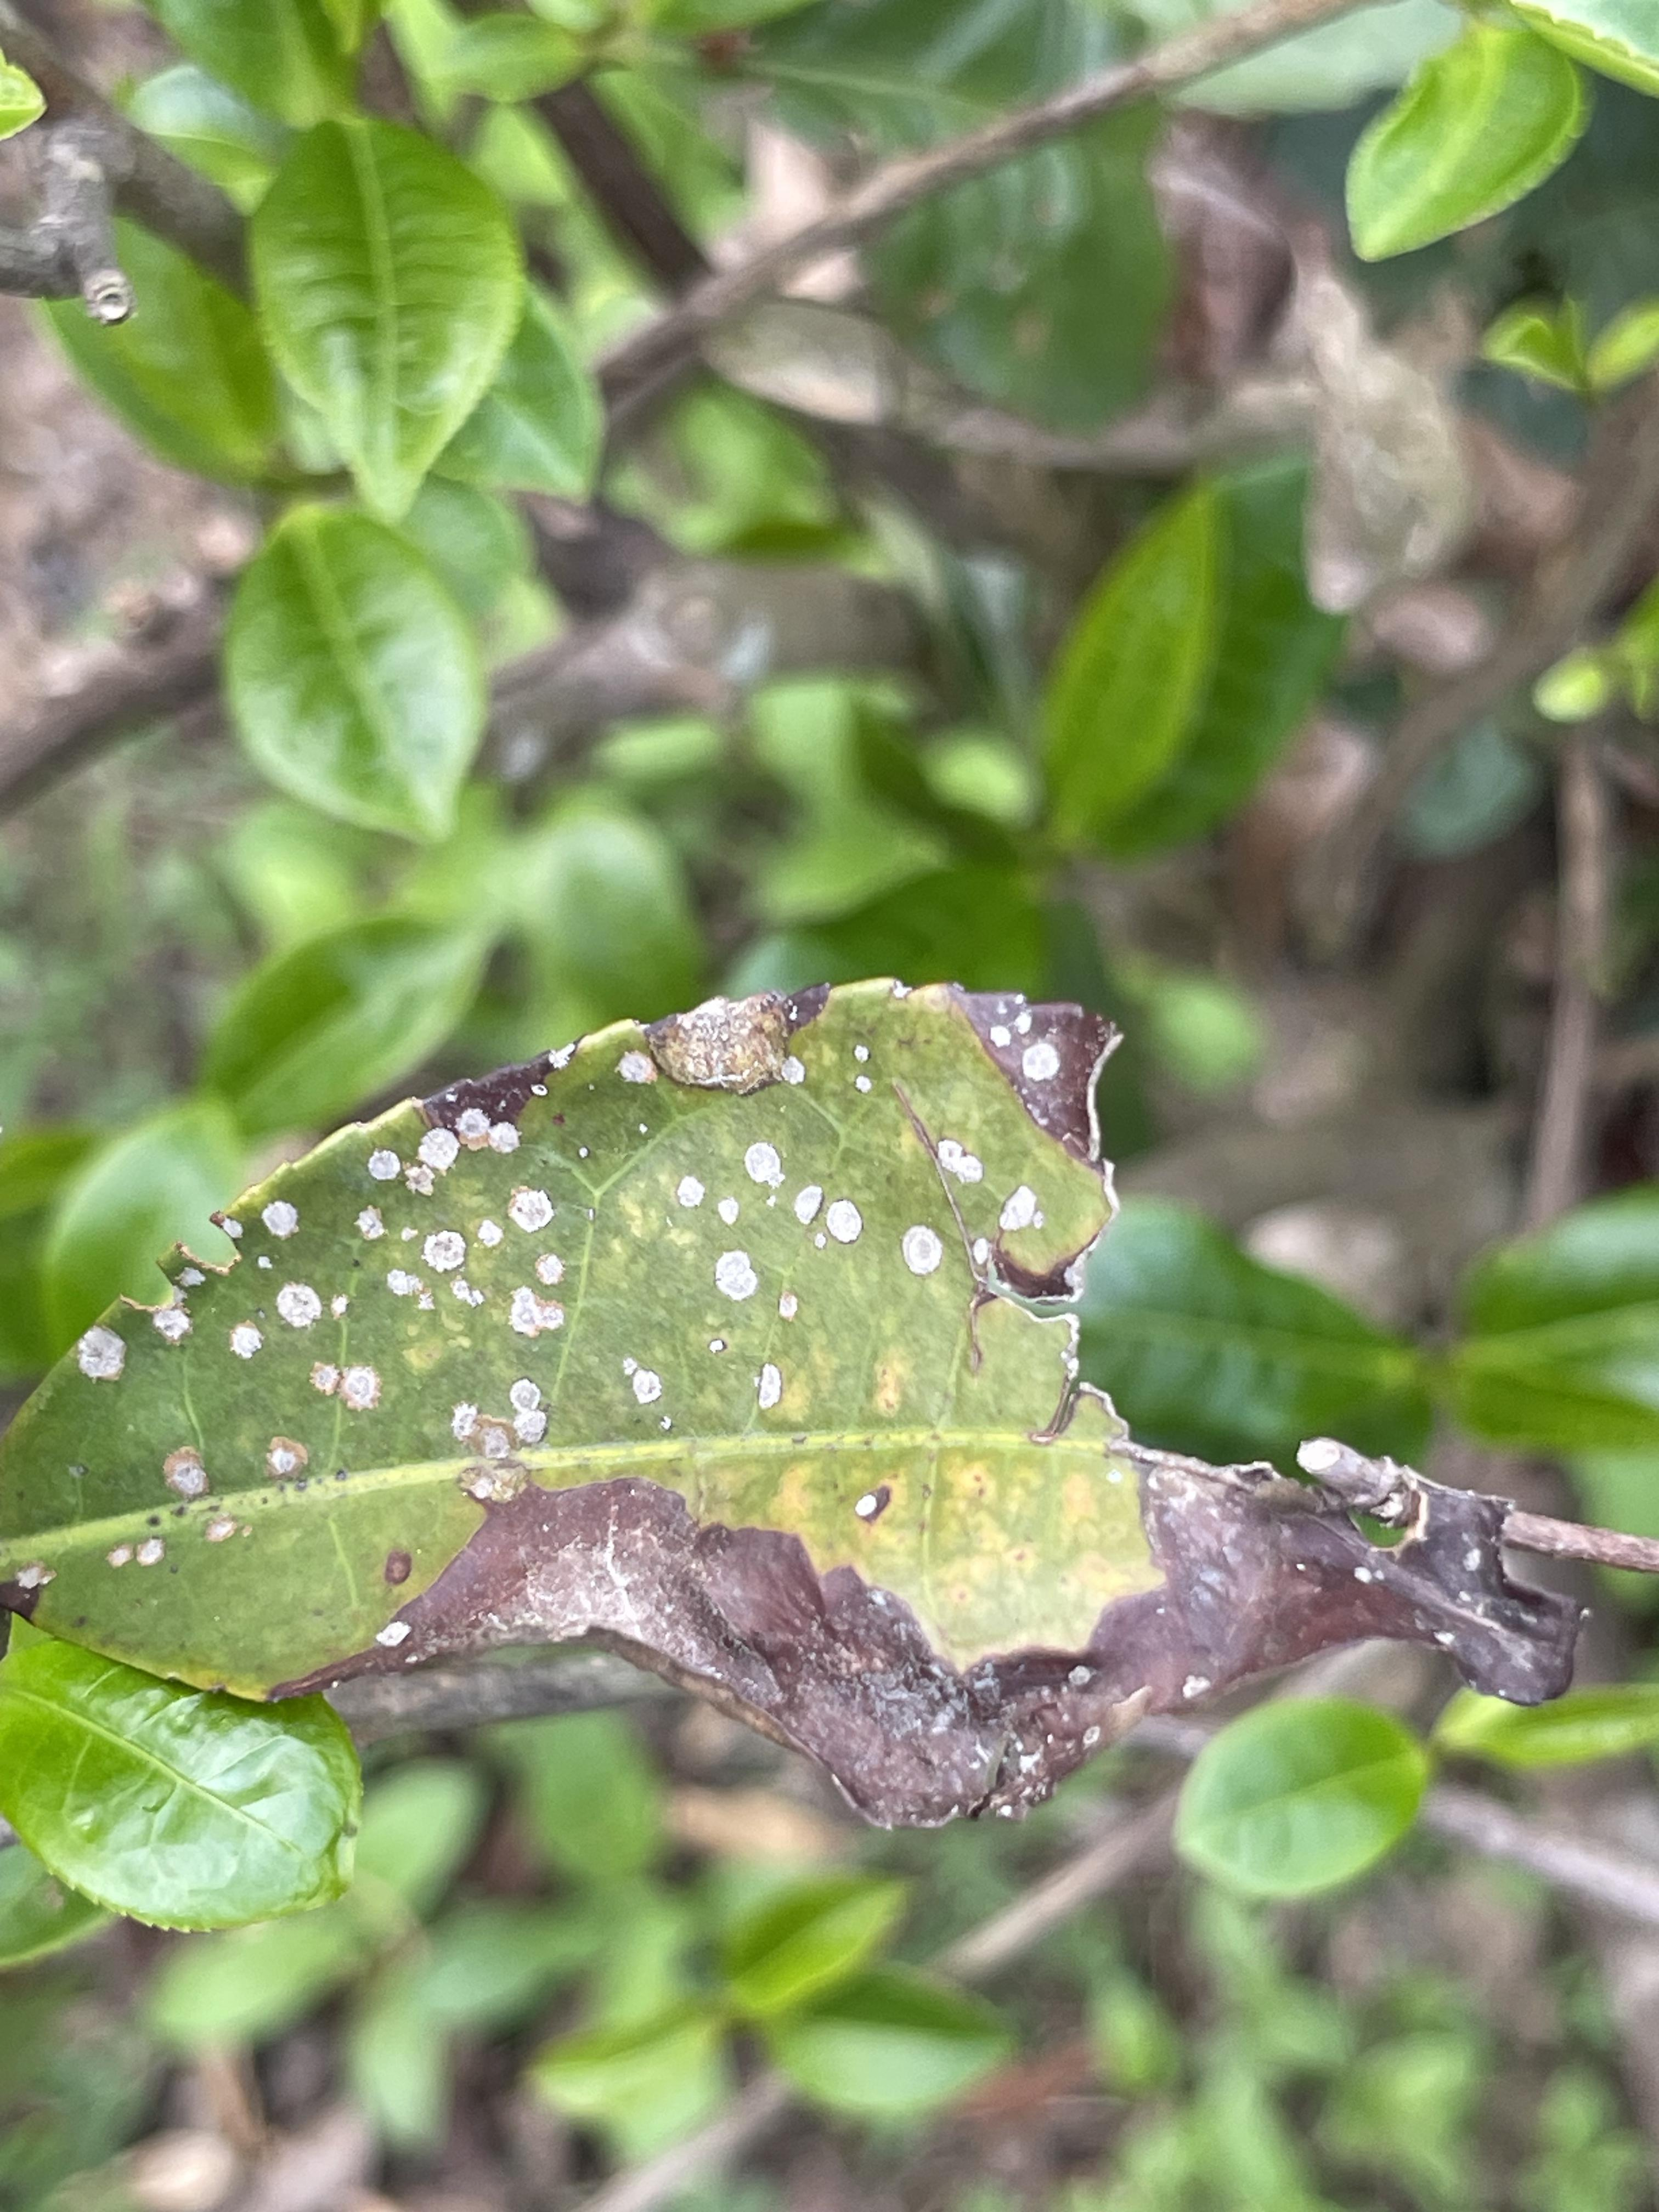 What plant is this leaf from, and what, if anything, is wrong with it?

tea, blight
